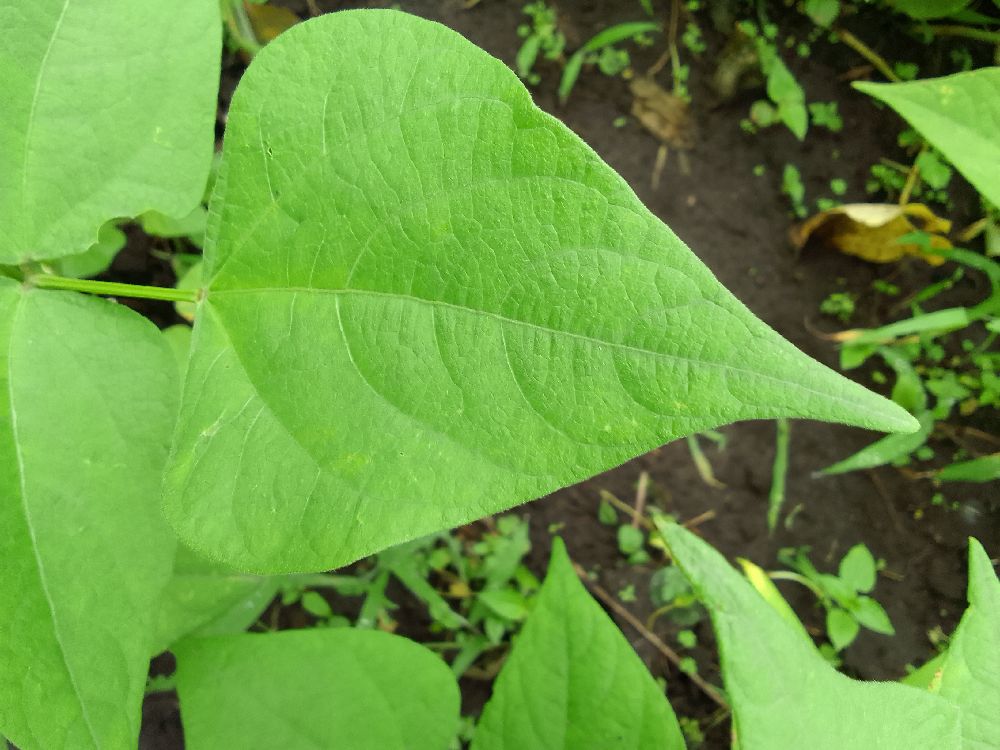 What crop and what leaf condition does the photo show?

common bean, healthy
